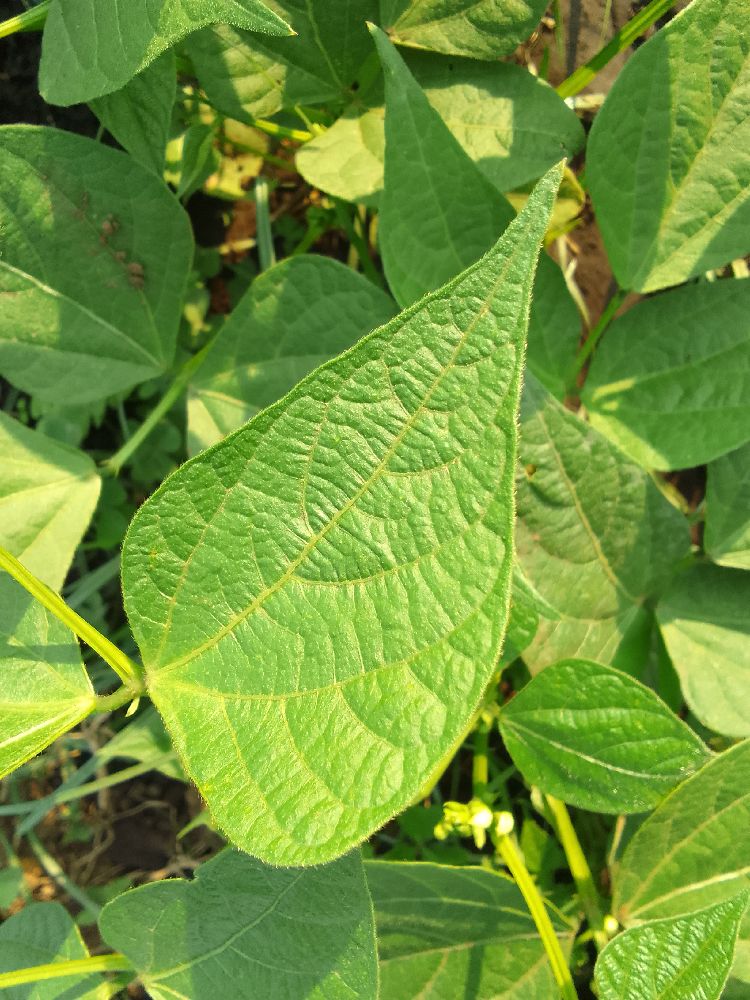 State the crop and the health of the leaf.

common bean, healthy
